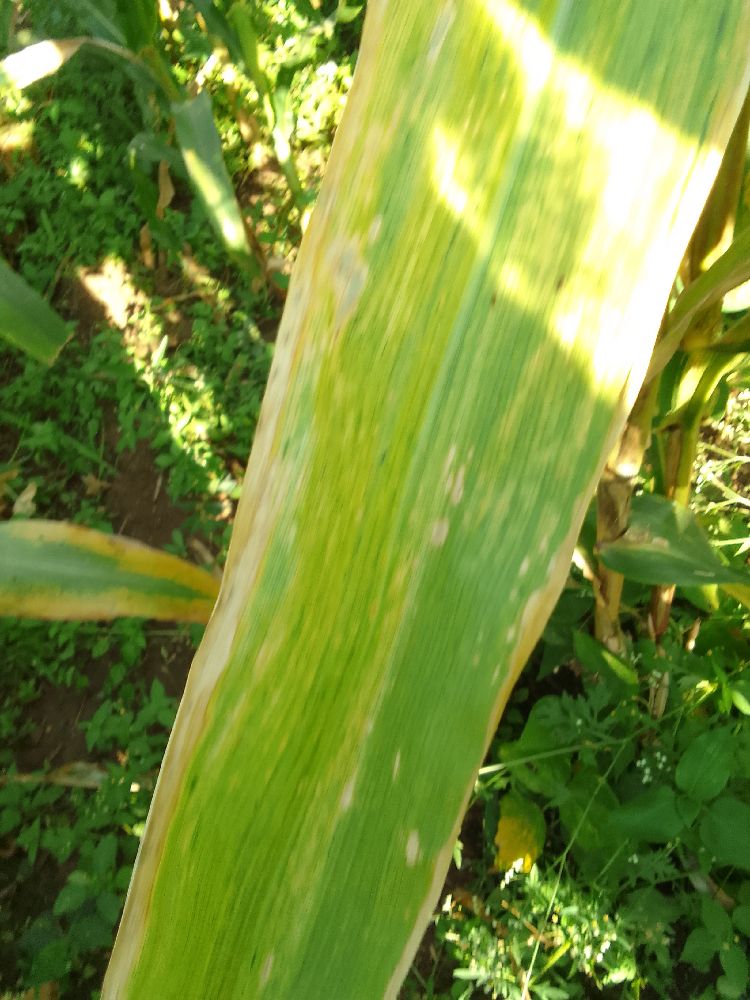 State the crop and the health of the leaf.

maize, maize lethal necrosis
